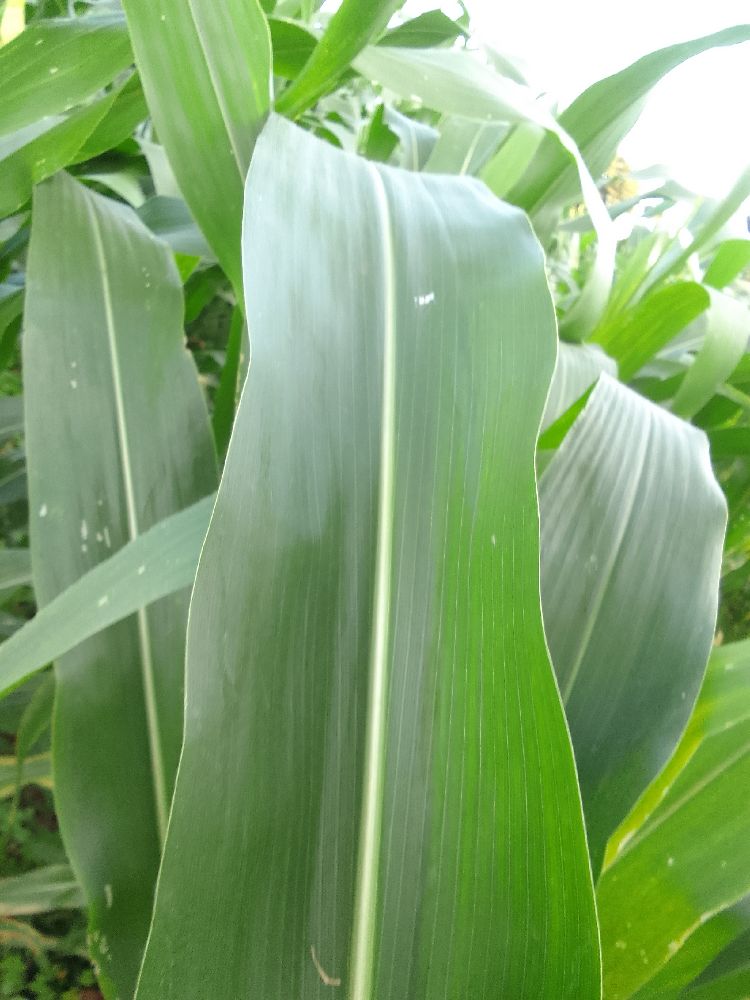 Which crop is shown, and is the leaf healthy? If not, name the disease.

maize, healthy
